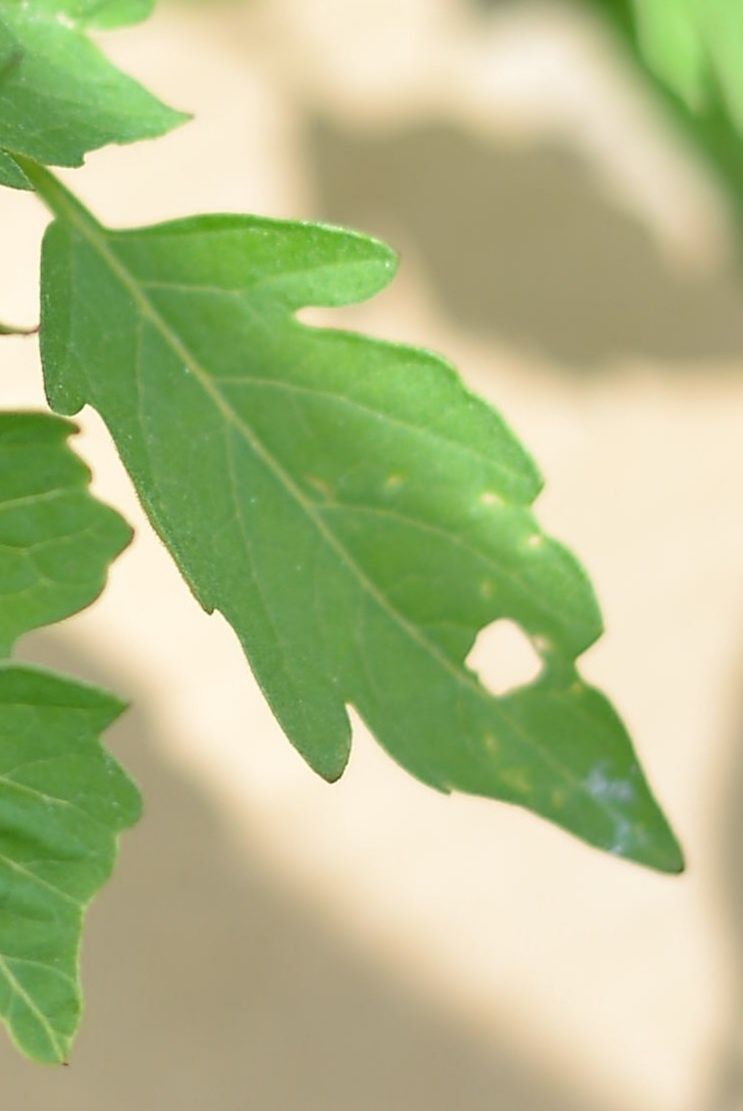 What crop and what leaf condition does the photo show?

tomato, infected
